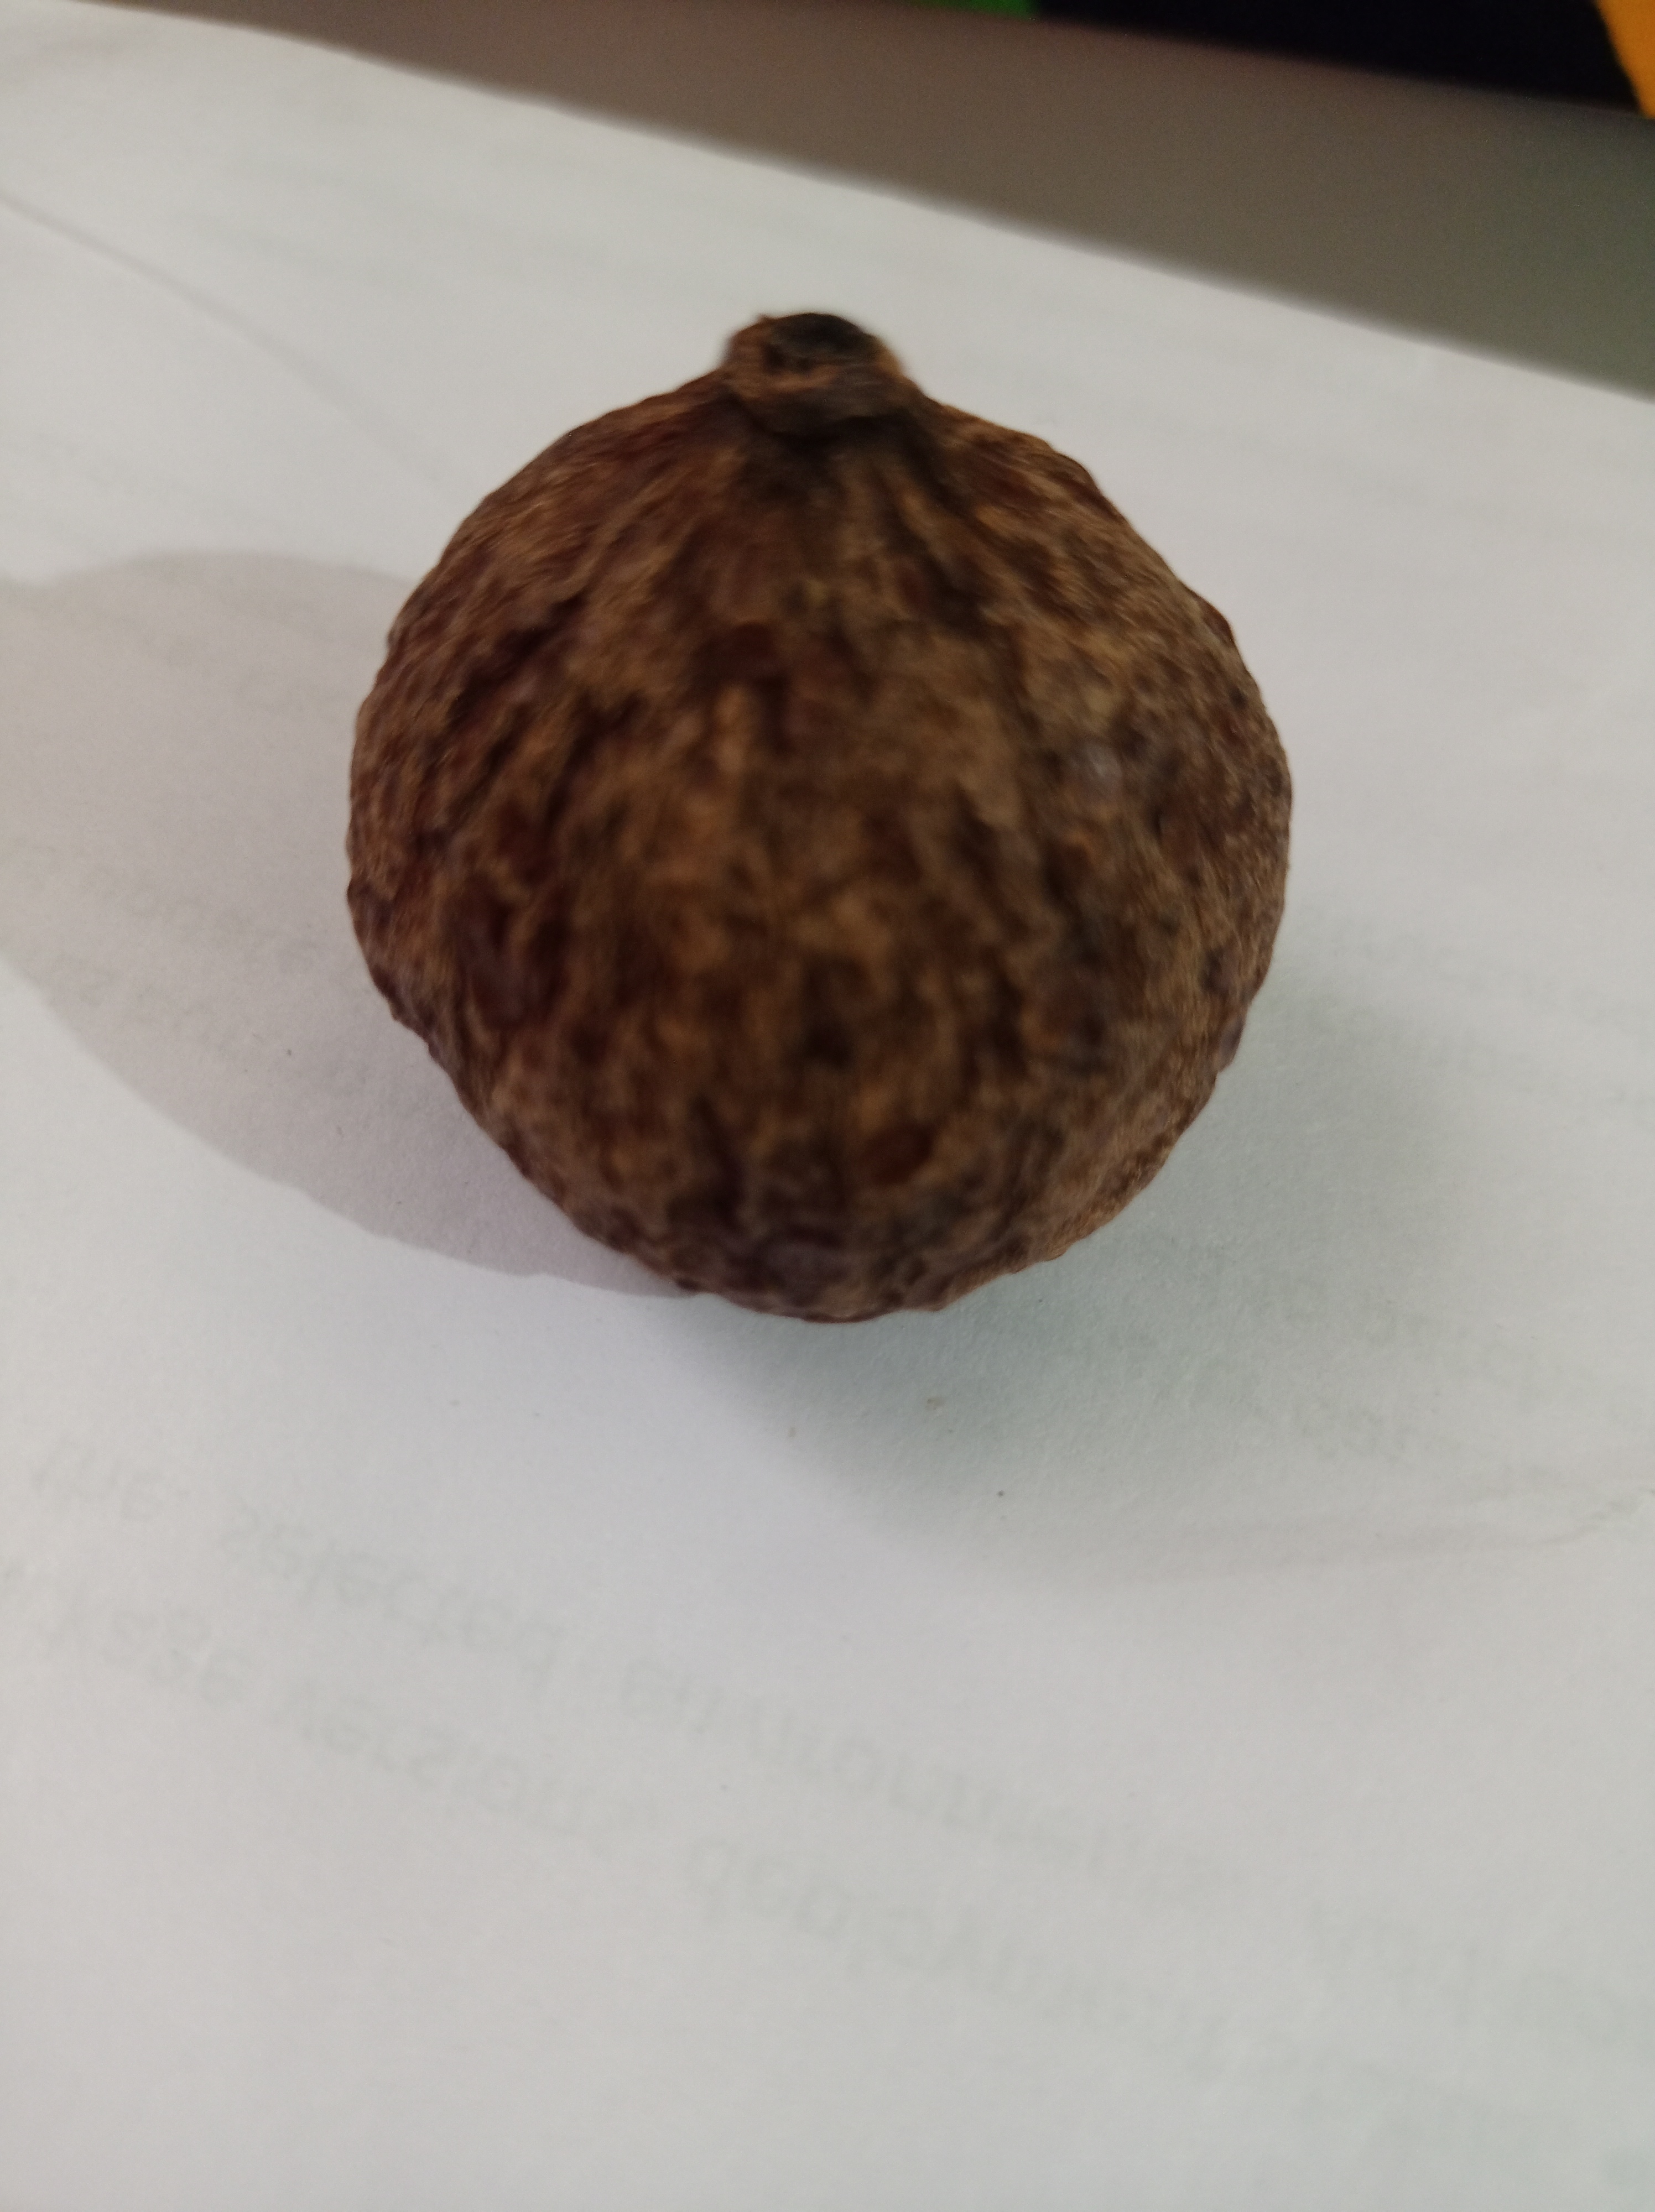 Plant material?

madanphal
